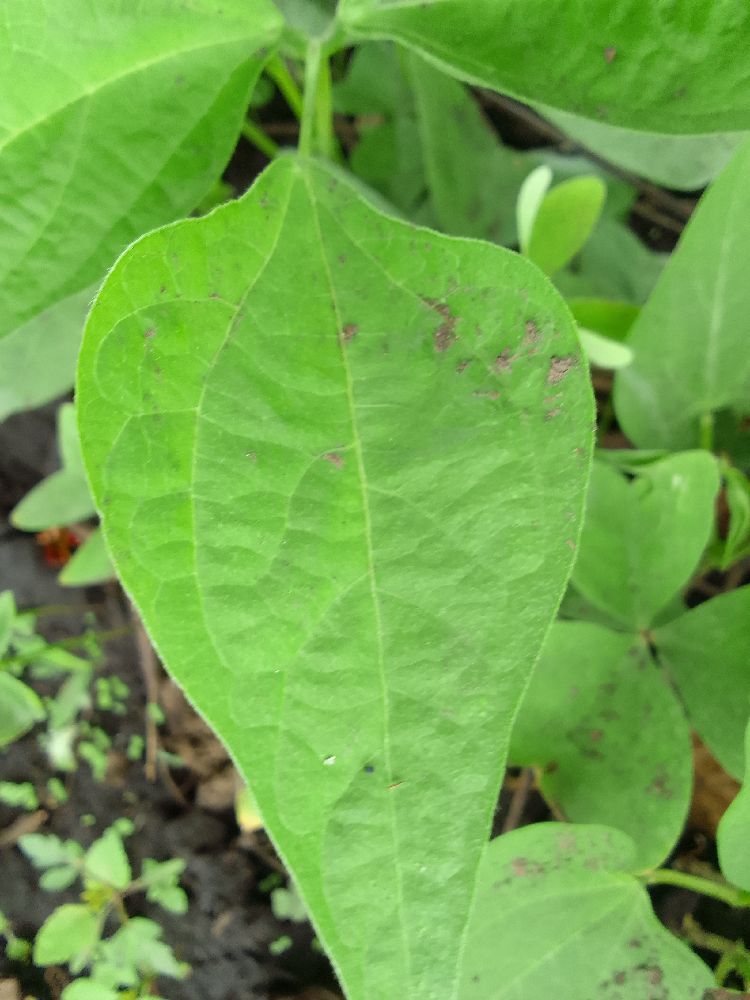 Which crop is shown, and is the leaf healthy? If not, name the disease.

common bean, healthy
